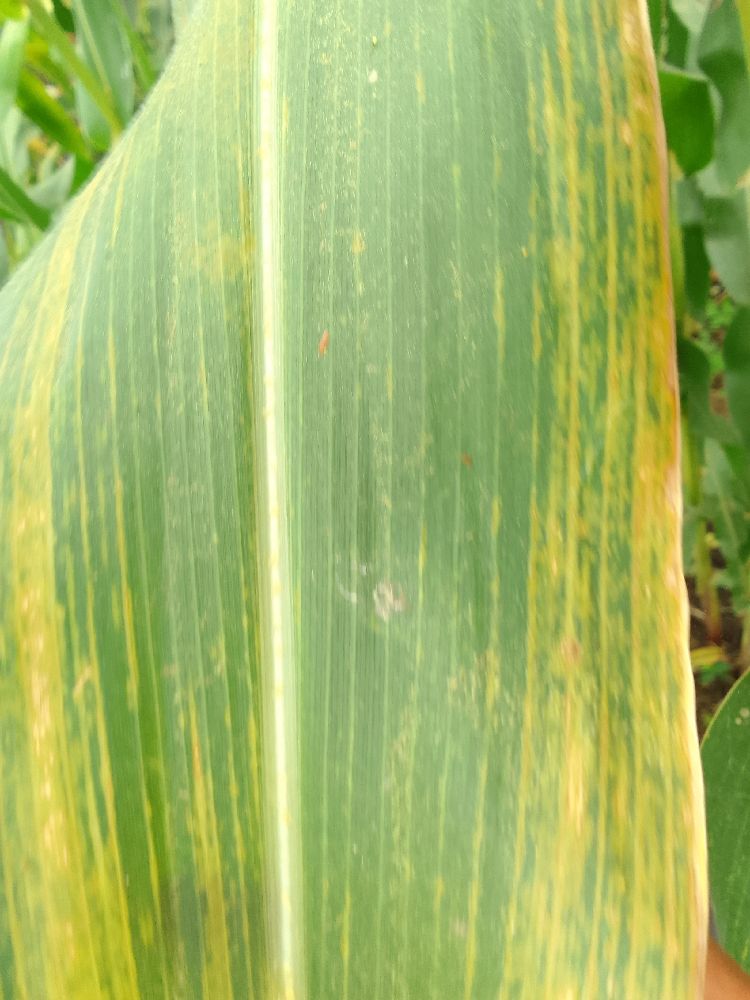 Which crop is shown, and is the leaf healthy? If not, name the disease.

maize, maize lethal necrosis
